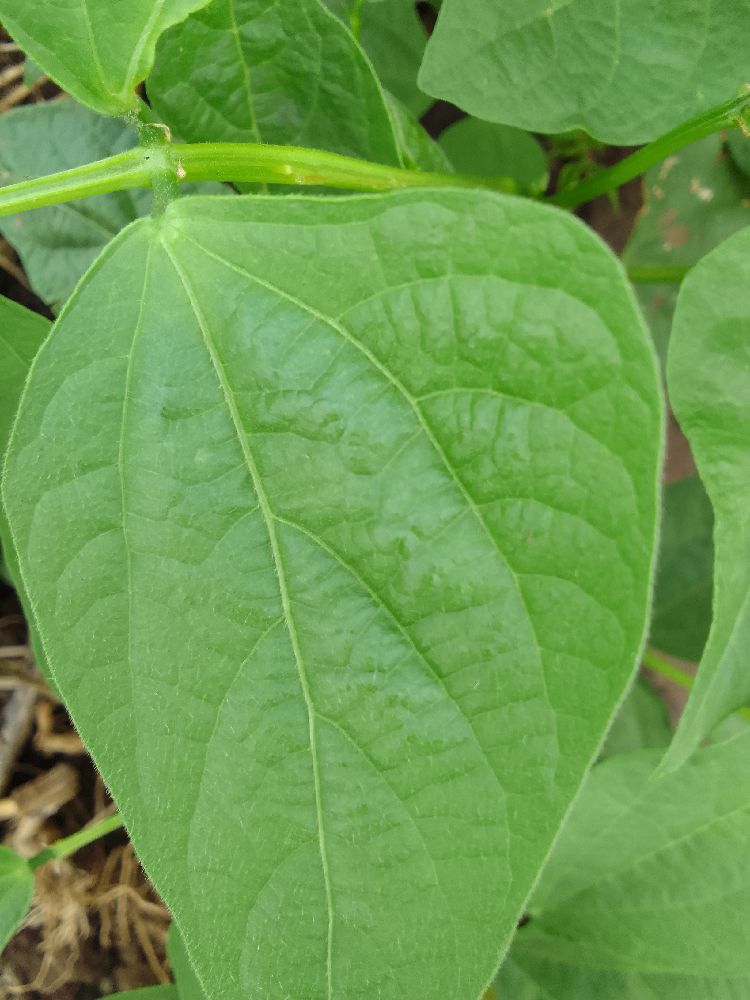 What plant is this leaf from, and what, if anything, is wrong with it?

common bean, healthy
